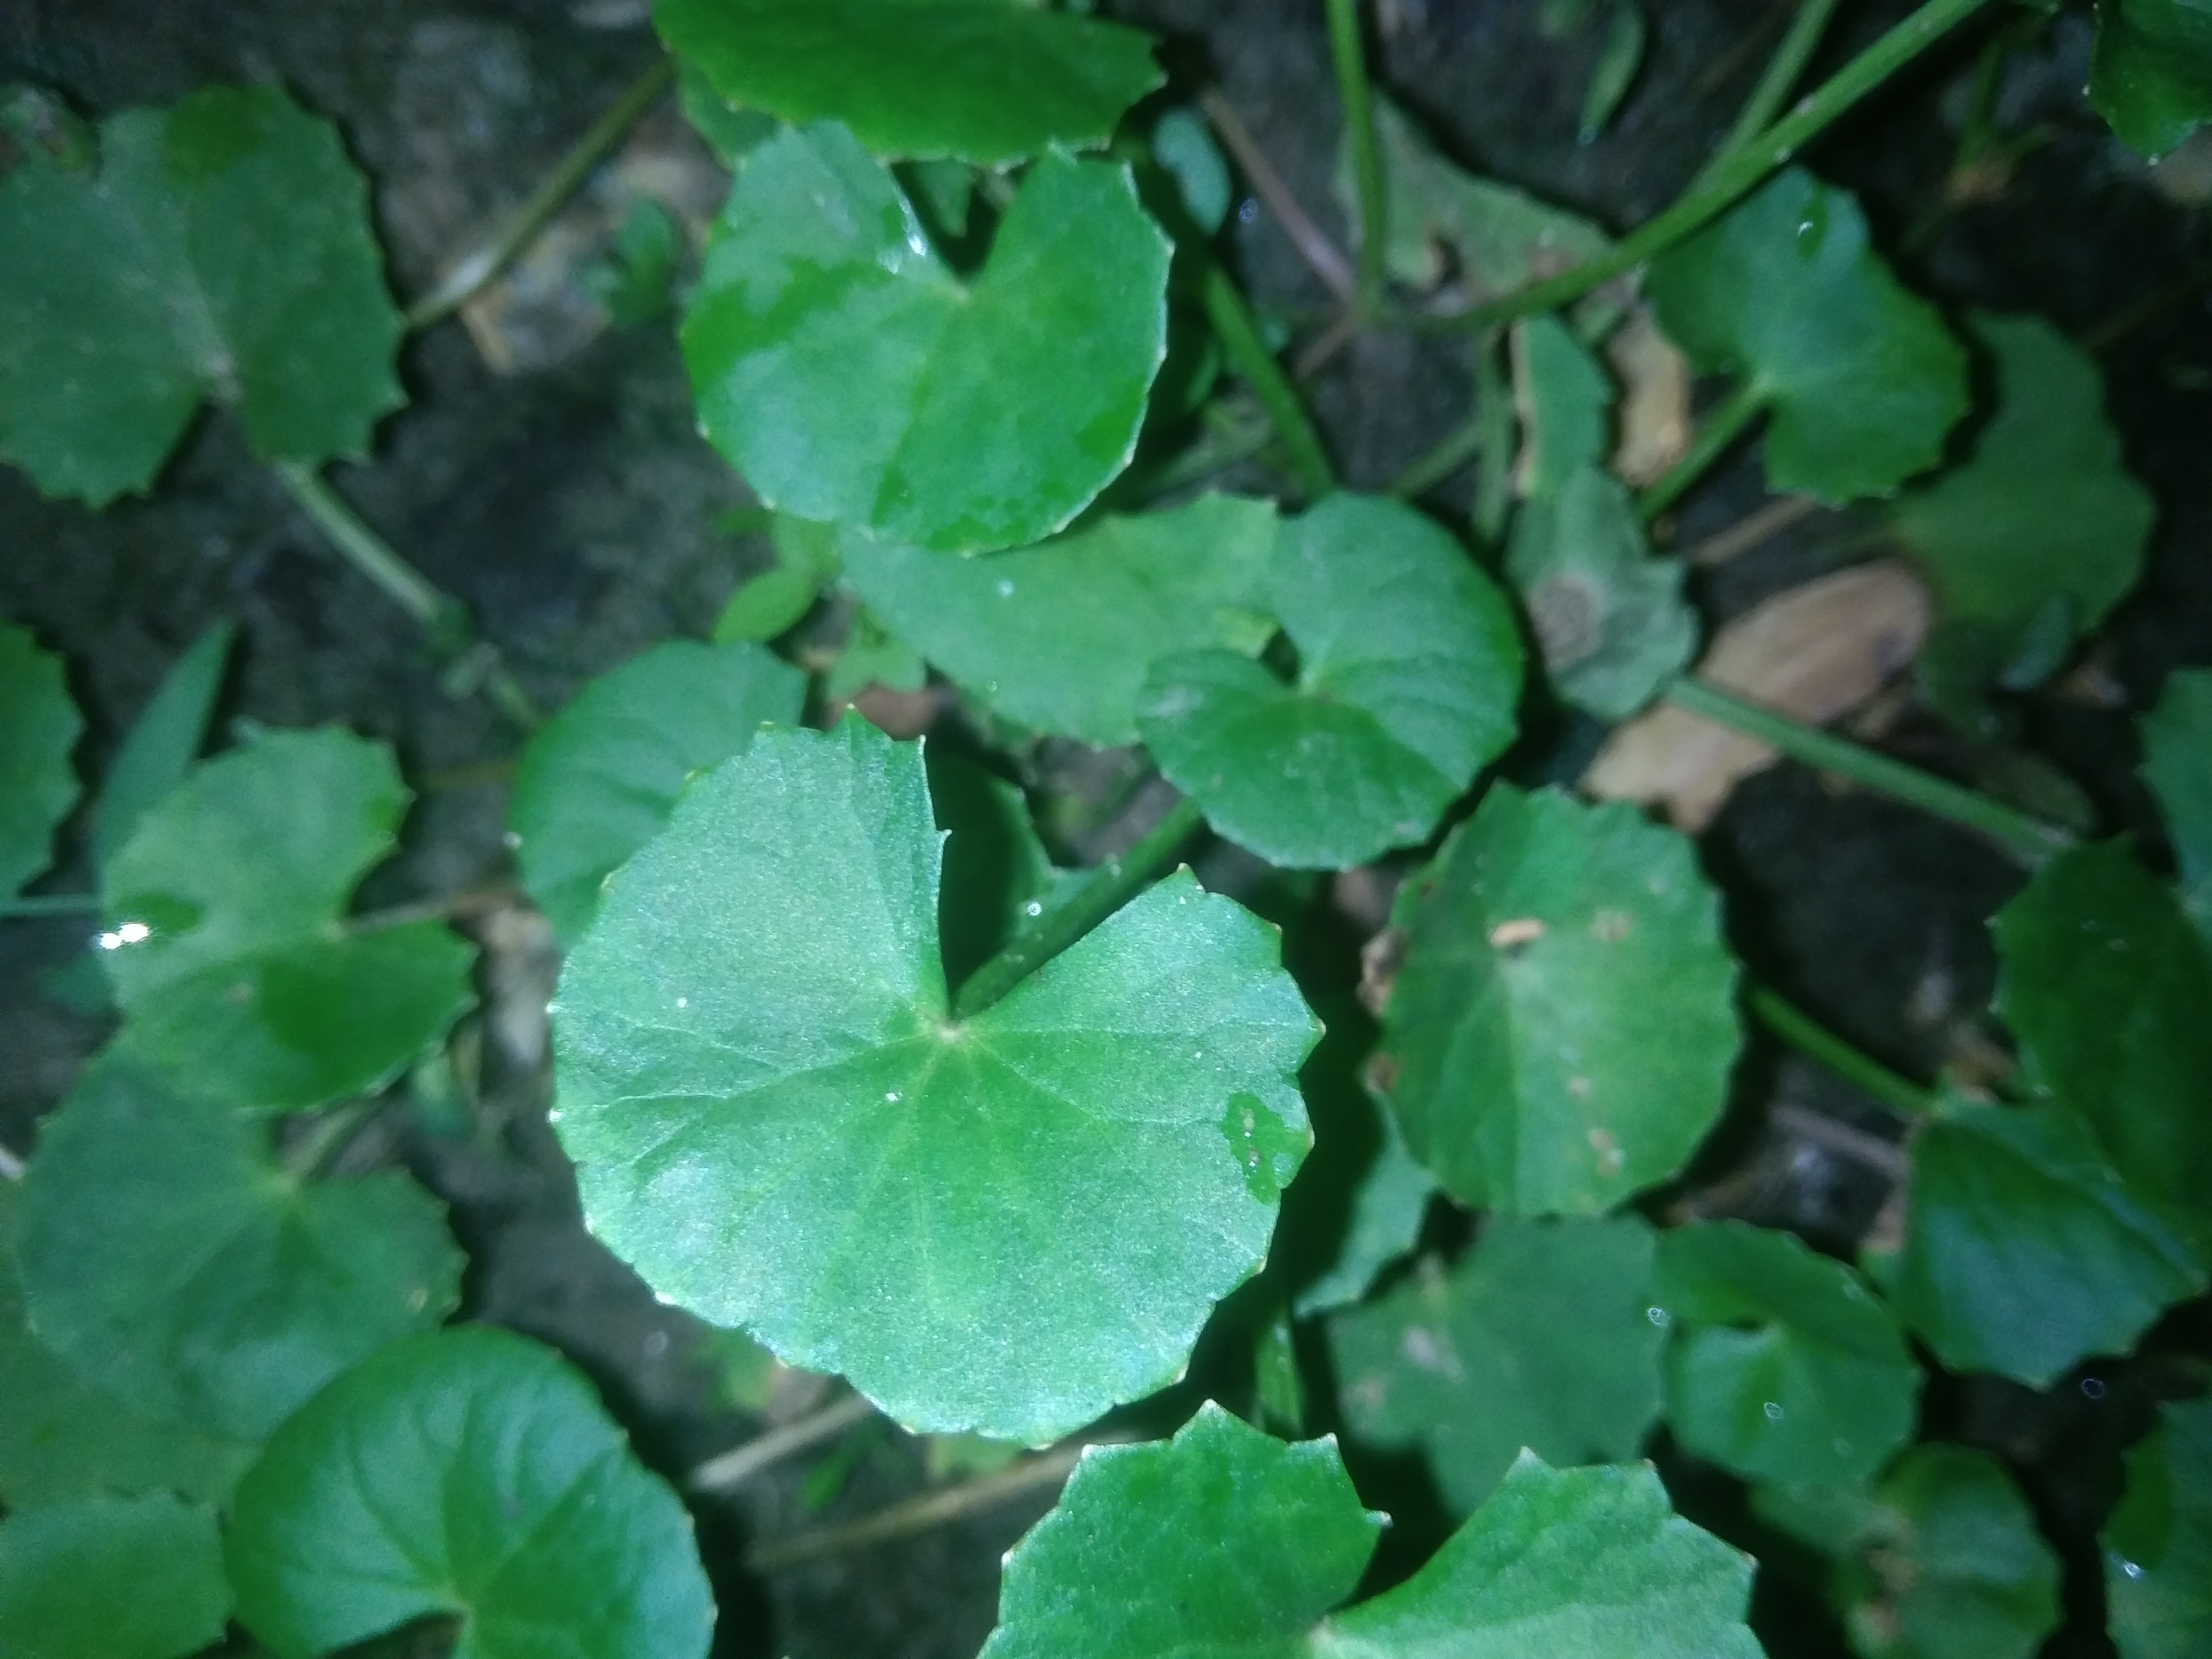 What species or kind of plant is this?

thankuni
